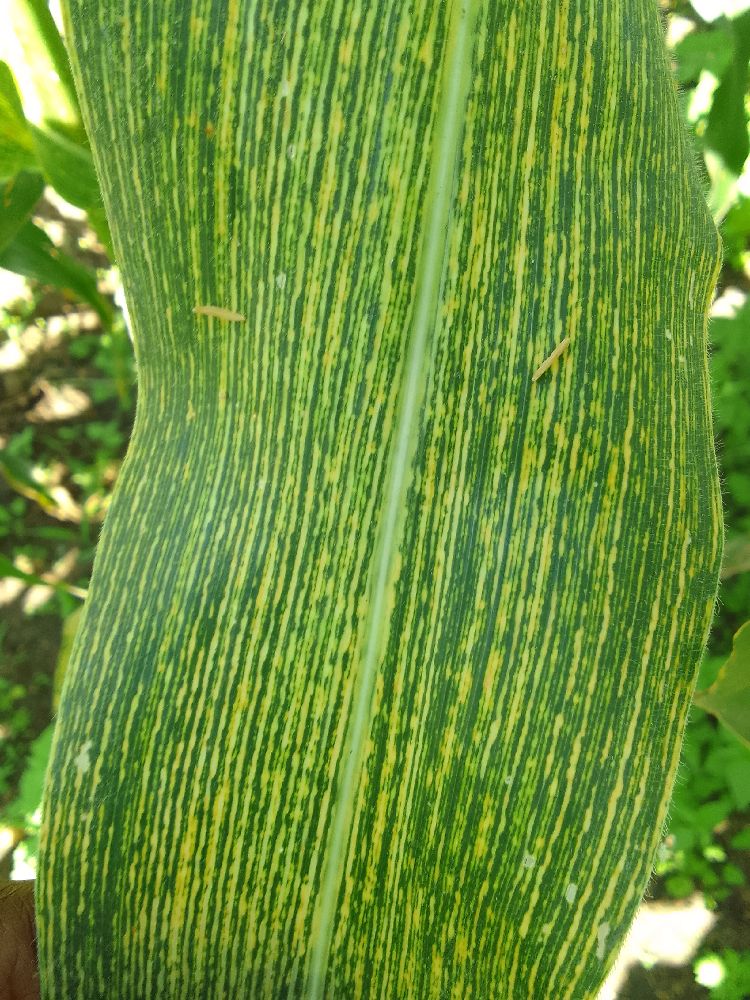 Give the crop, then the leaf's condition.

maize, maize streak virus
